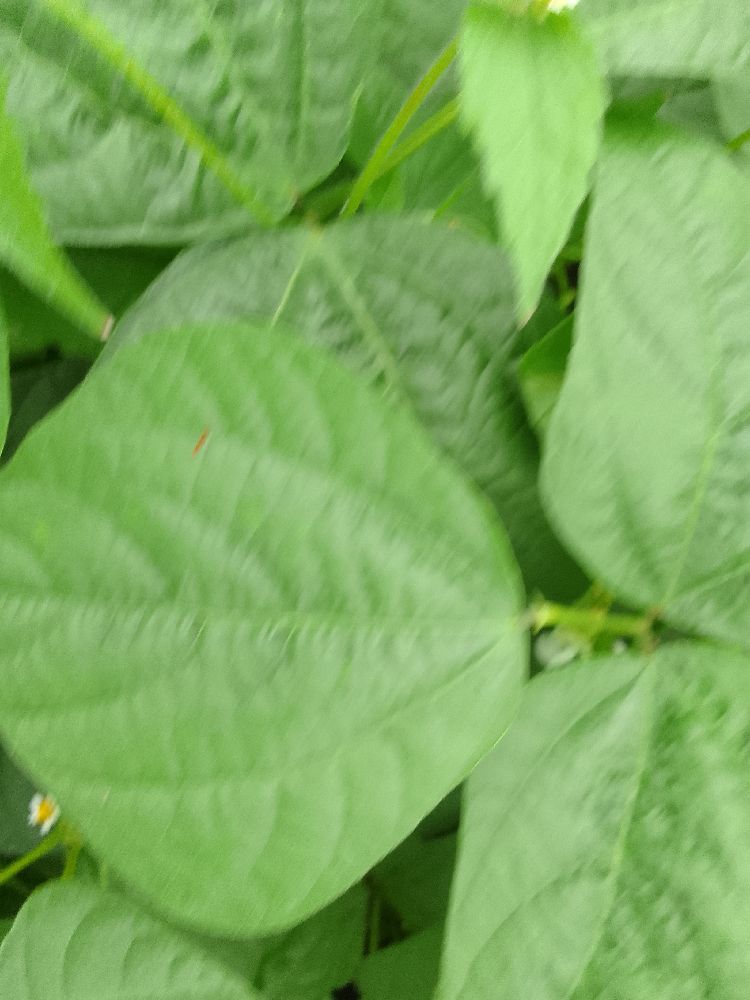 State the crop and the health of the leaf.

common bean, healthy
